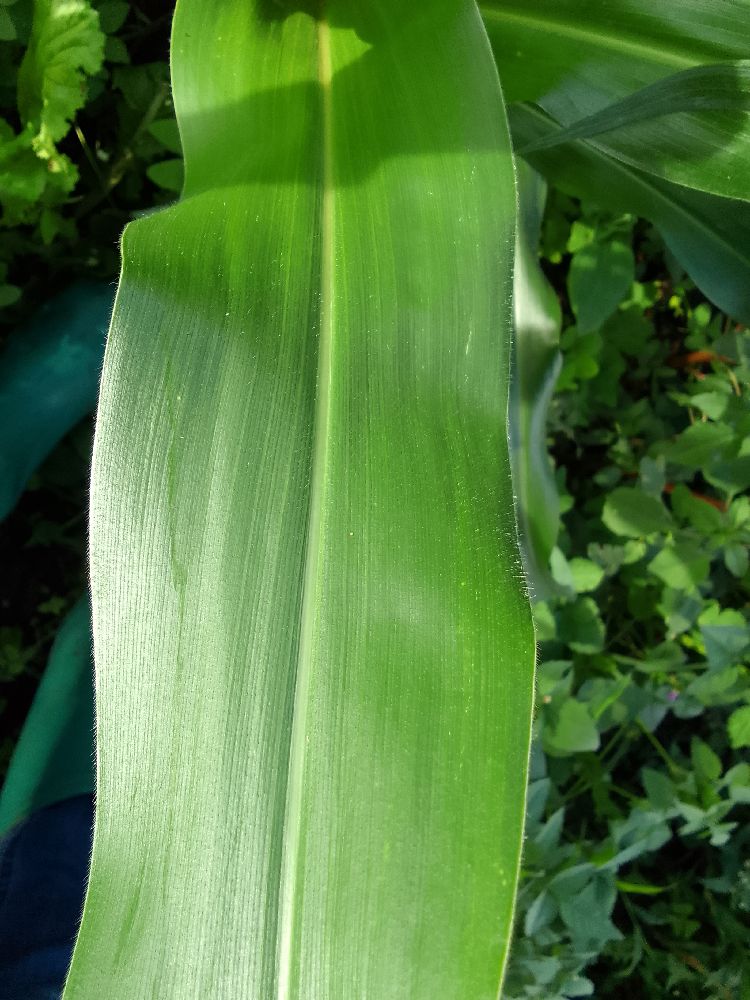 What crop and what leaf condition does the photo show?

maize, healthy
